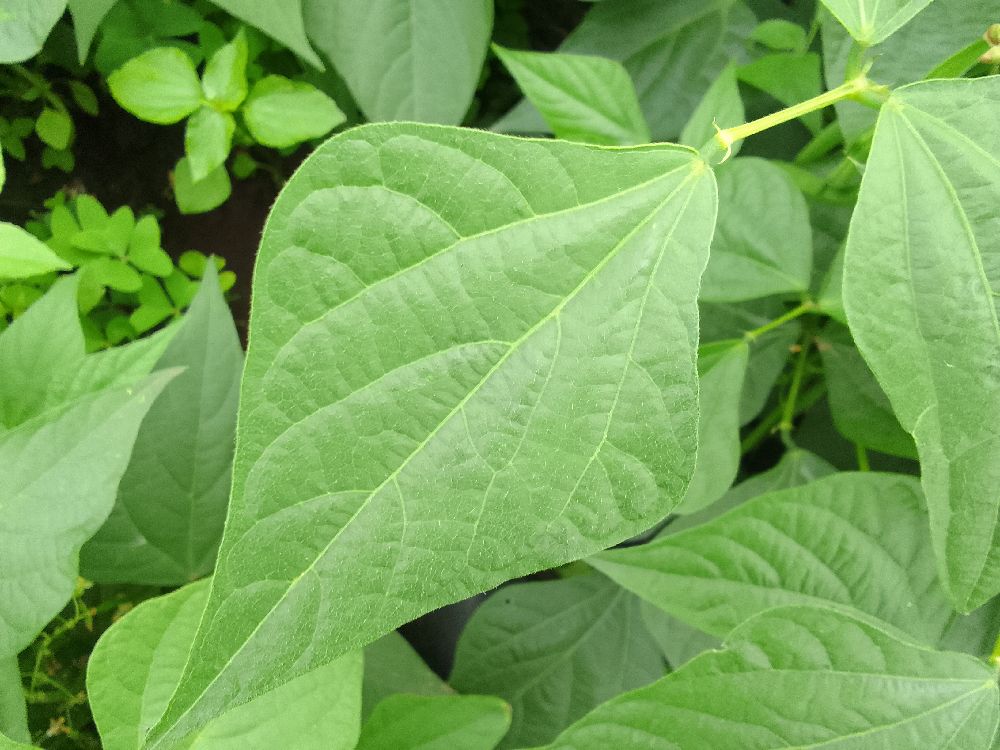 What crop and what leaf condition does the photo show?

common bean, healthy
